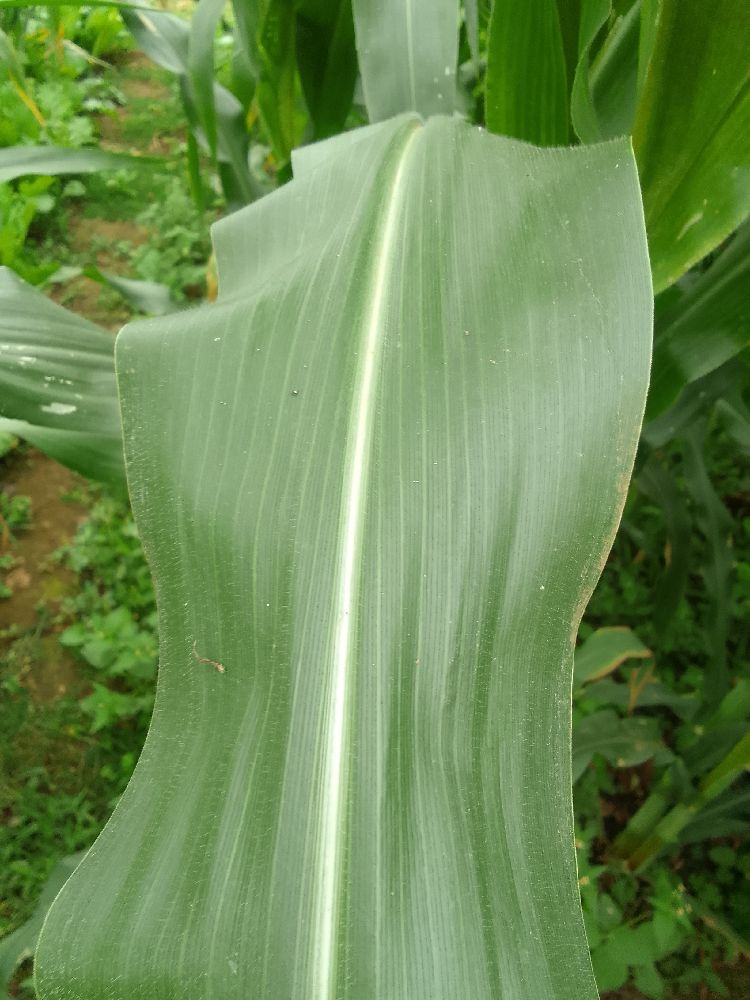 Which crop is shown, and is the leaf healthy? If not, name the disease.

maize, healthy
